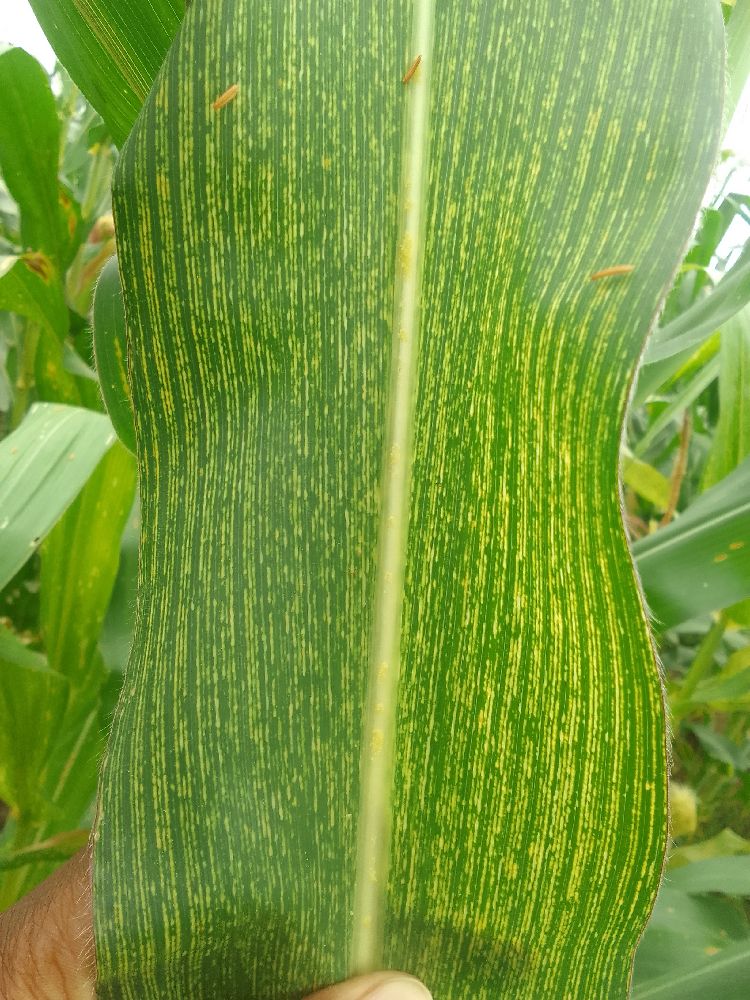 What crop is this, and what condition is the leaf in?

maize, maize streak virus
